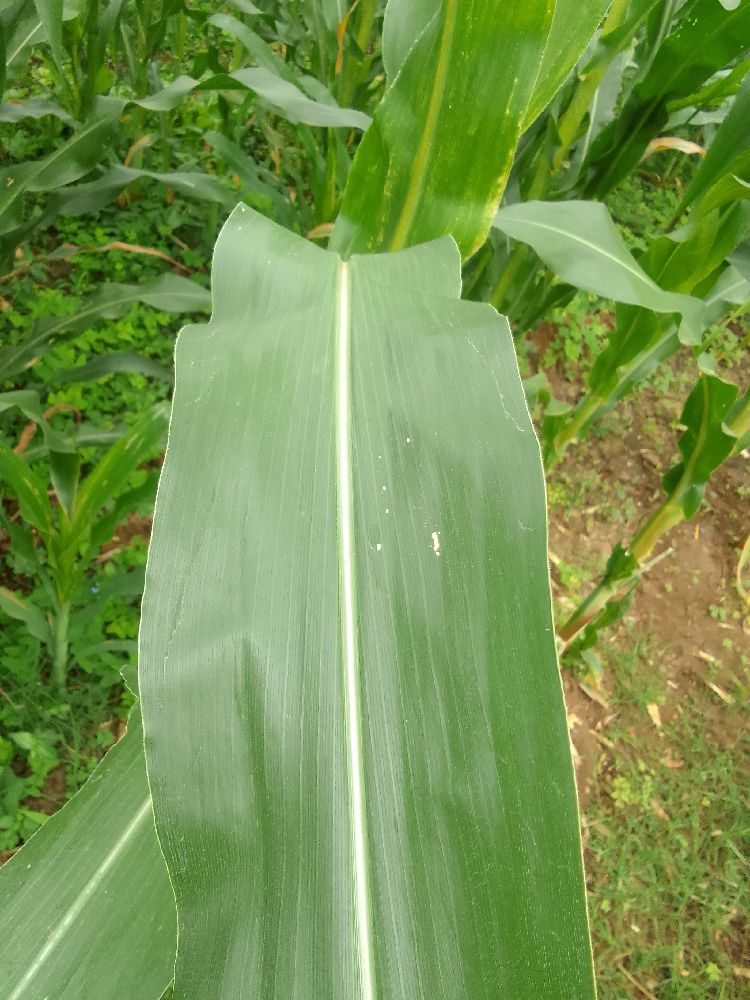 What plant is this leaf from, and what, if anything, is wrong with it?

maize, healthy
